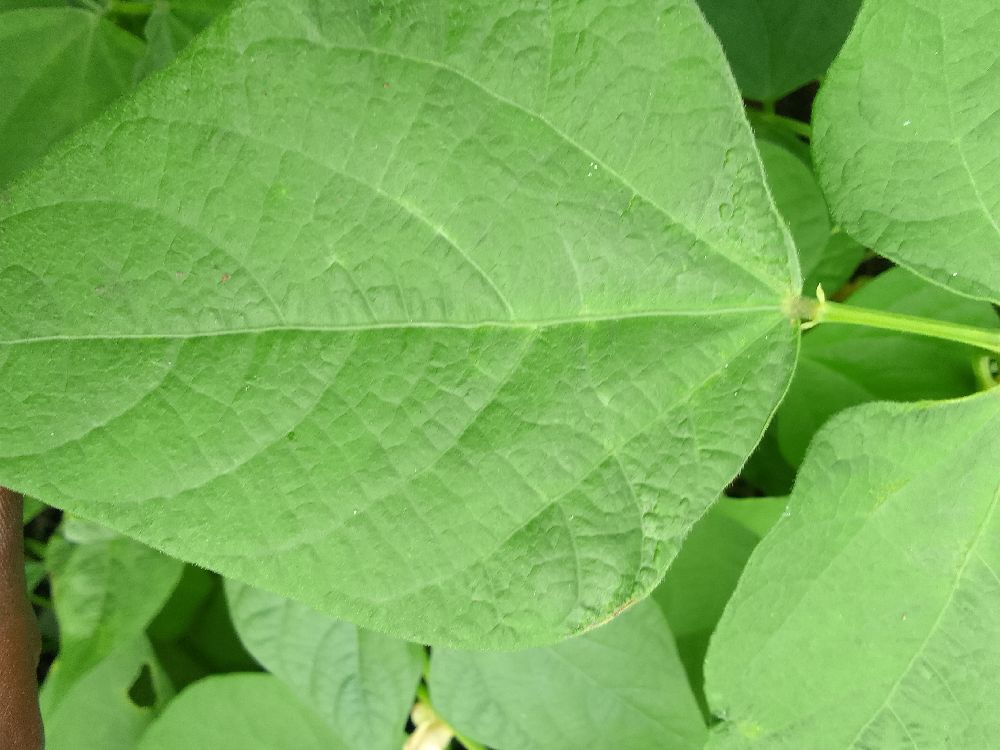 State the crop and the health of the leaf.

common bean, healthy
